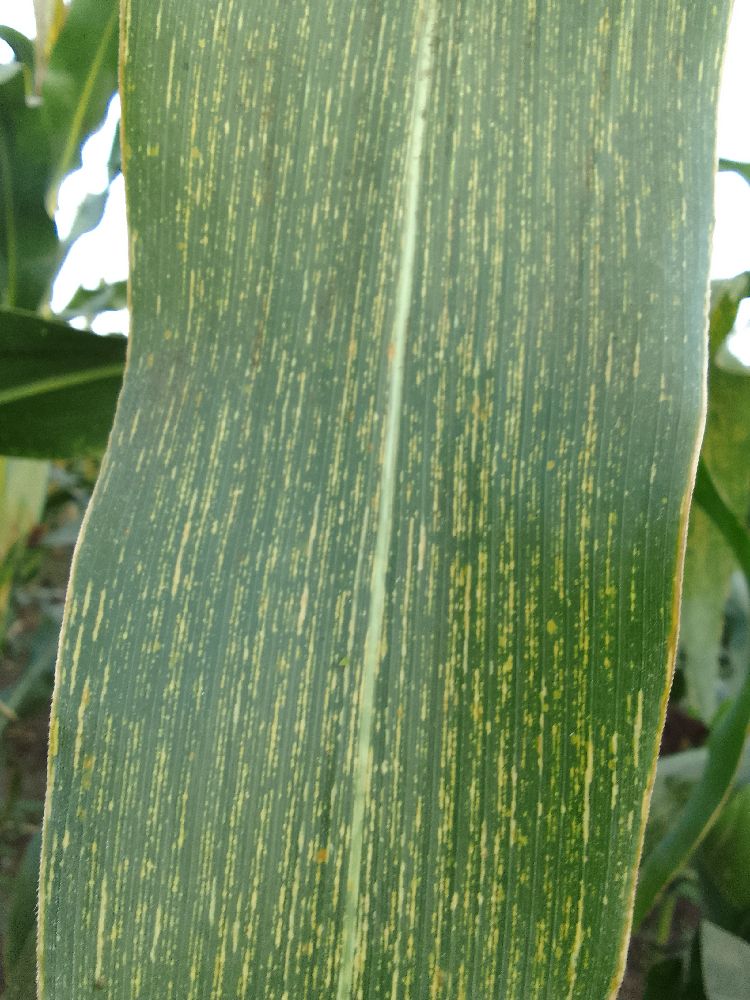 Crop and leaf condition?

maize, maize streak virus
